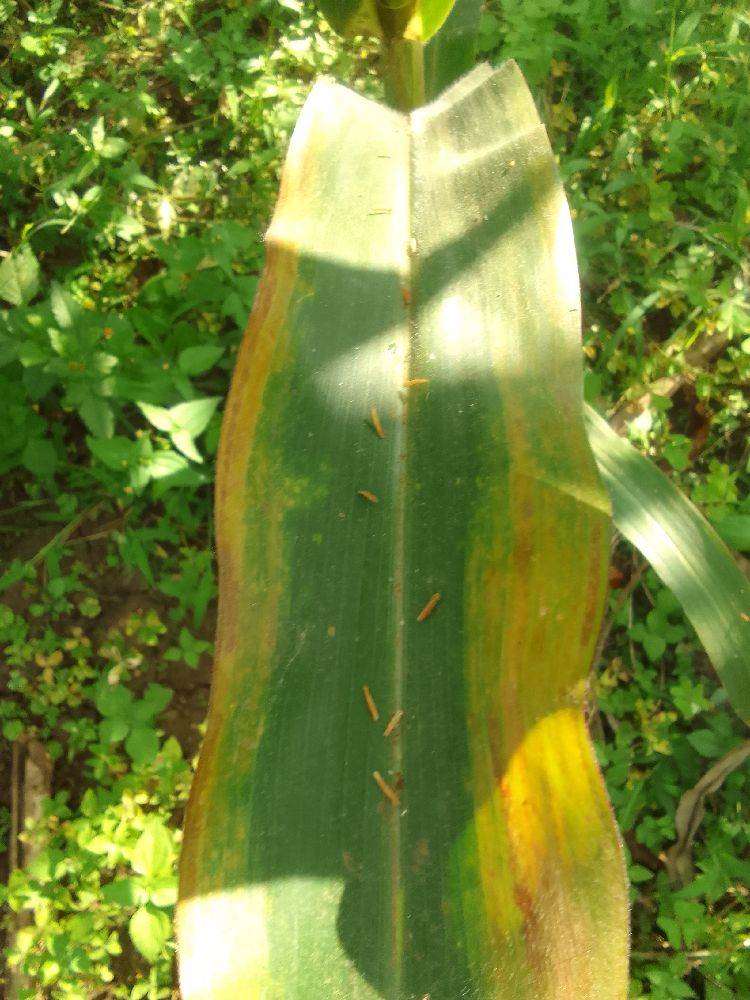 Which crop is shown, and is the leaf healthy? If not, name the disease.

maize, maize lethal necrosis
